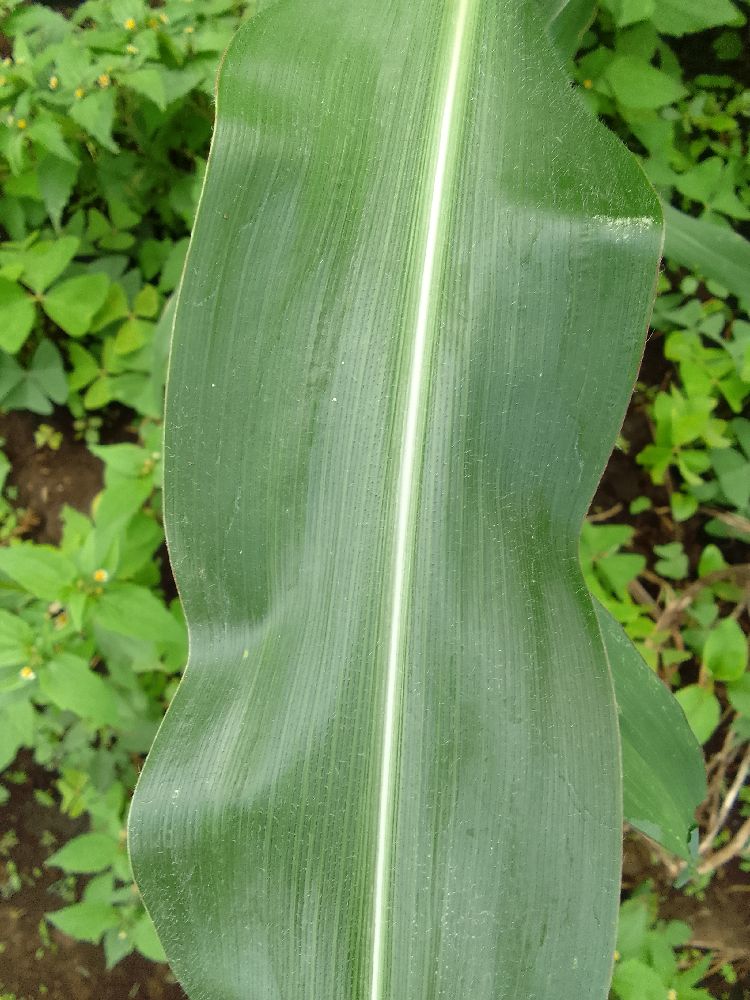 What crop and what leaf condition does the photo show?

maize, healthy
